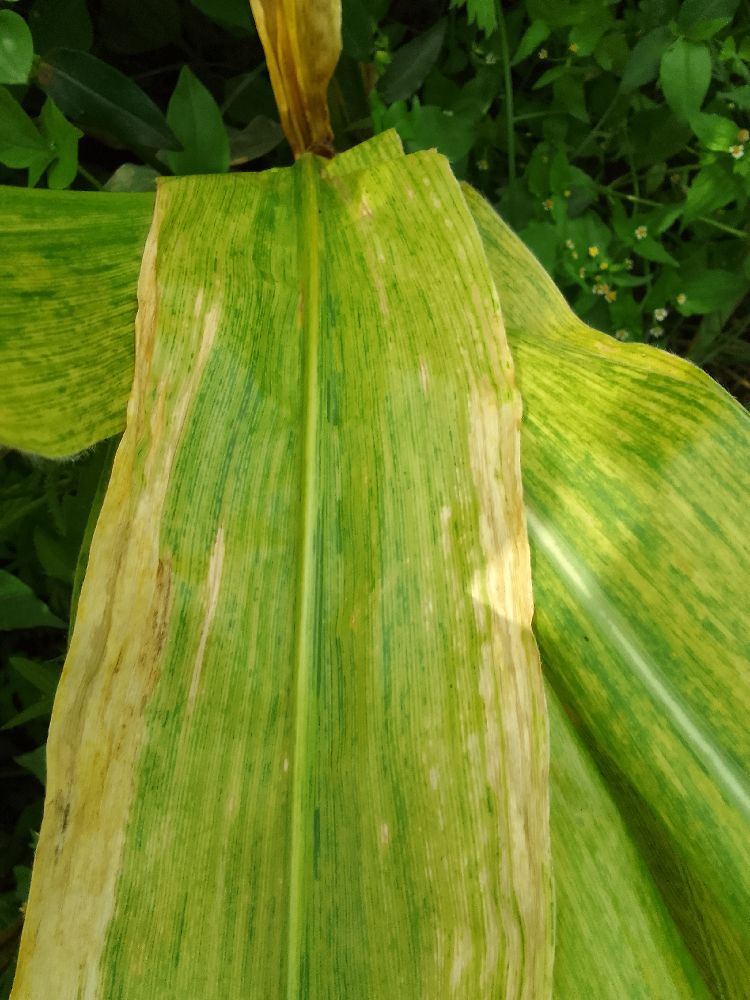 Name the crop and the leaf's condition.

maize, maize lethal necrosis
